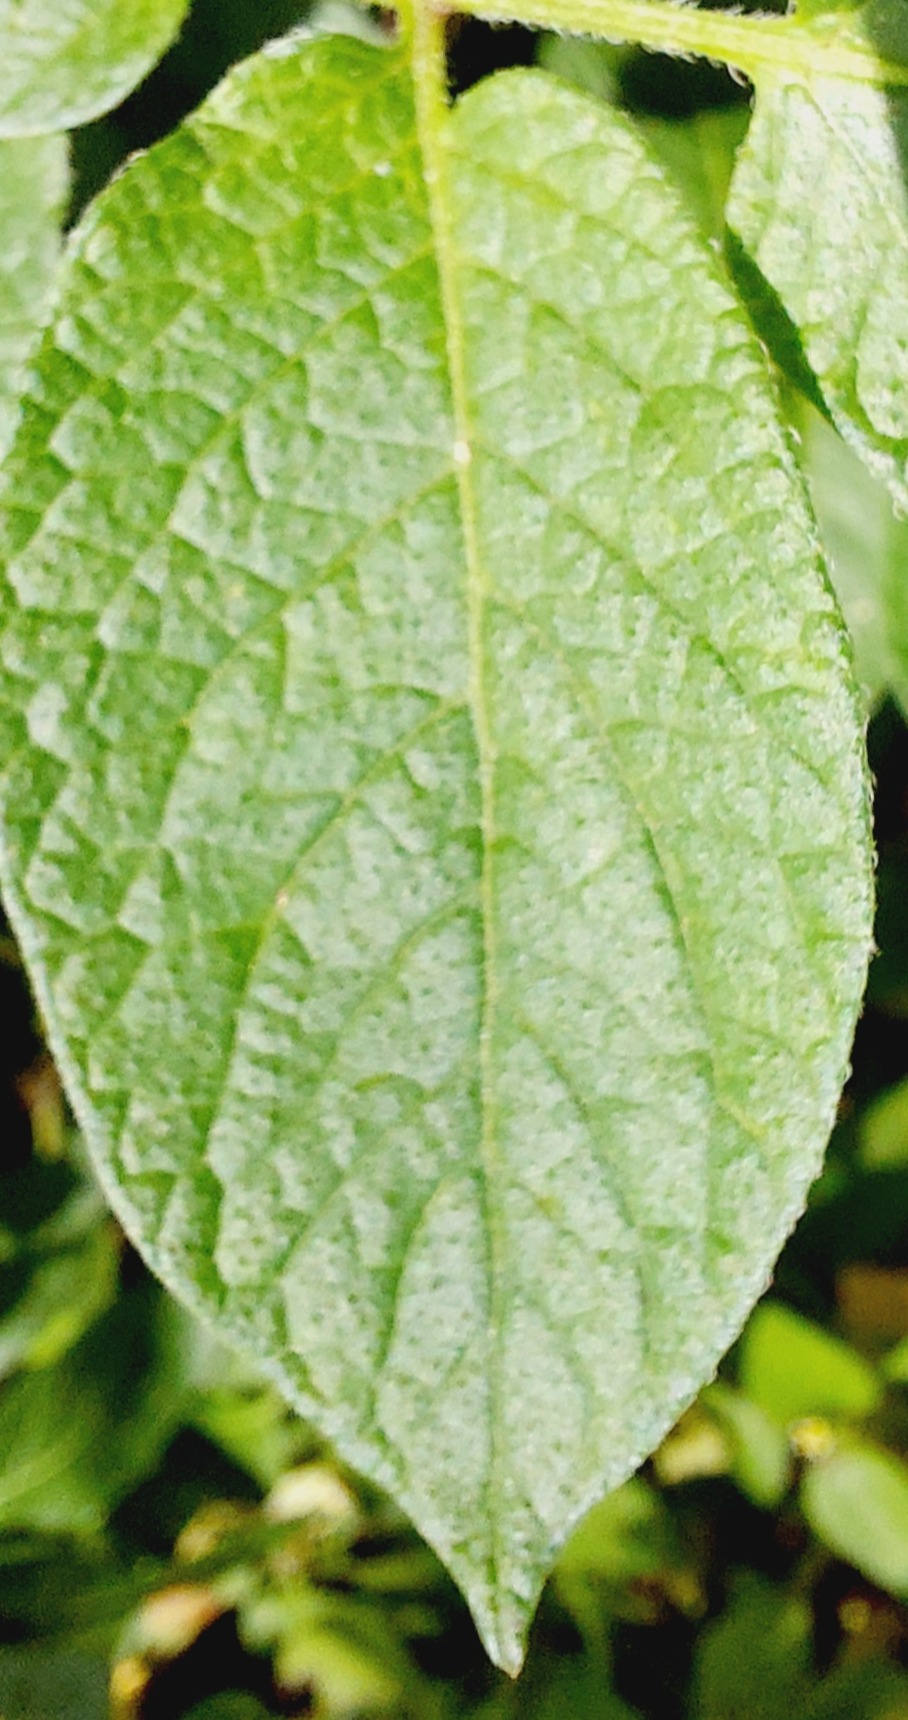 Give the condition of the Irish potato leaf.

healthy
